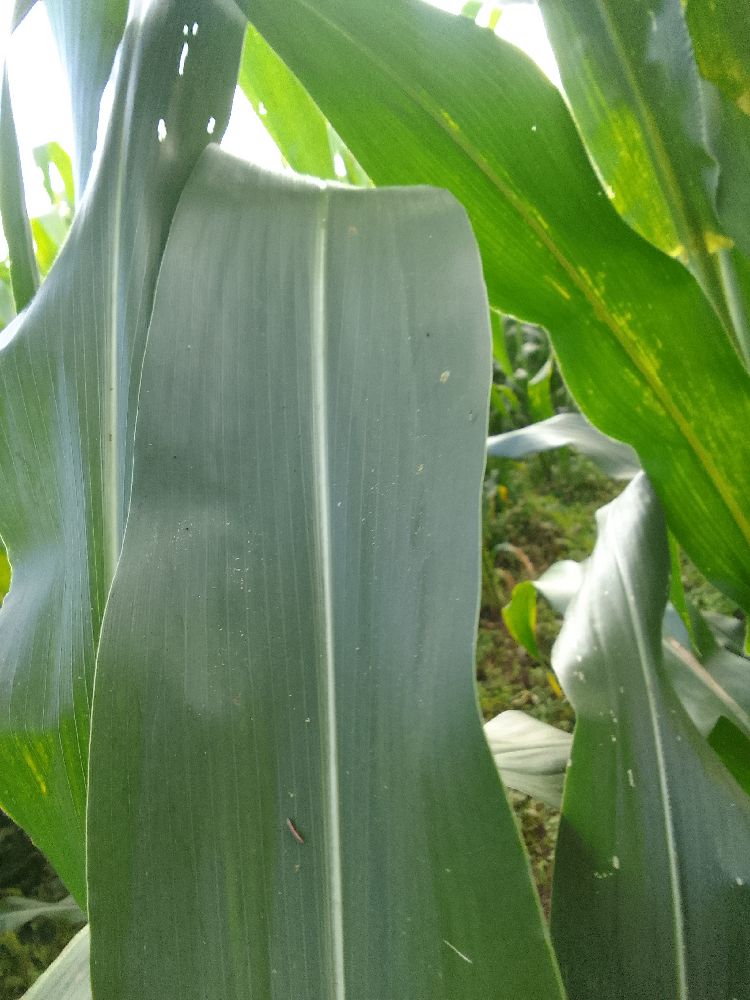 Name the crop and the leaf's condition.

maize, healthy
